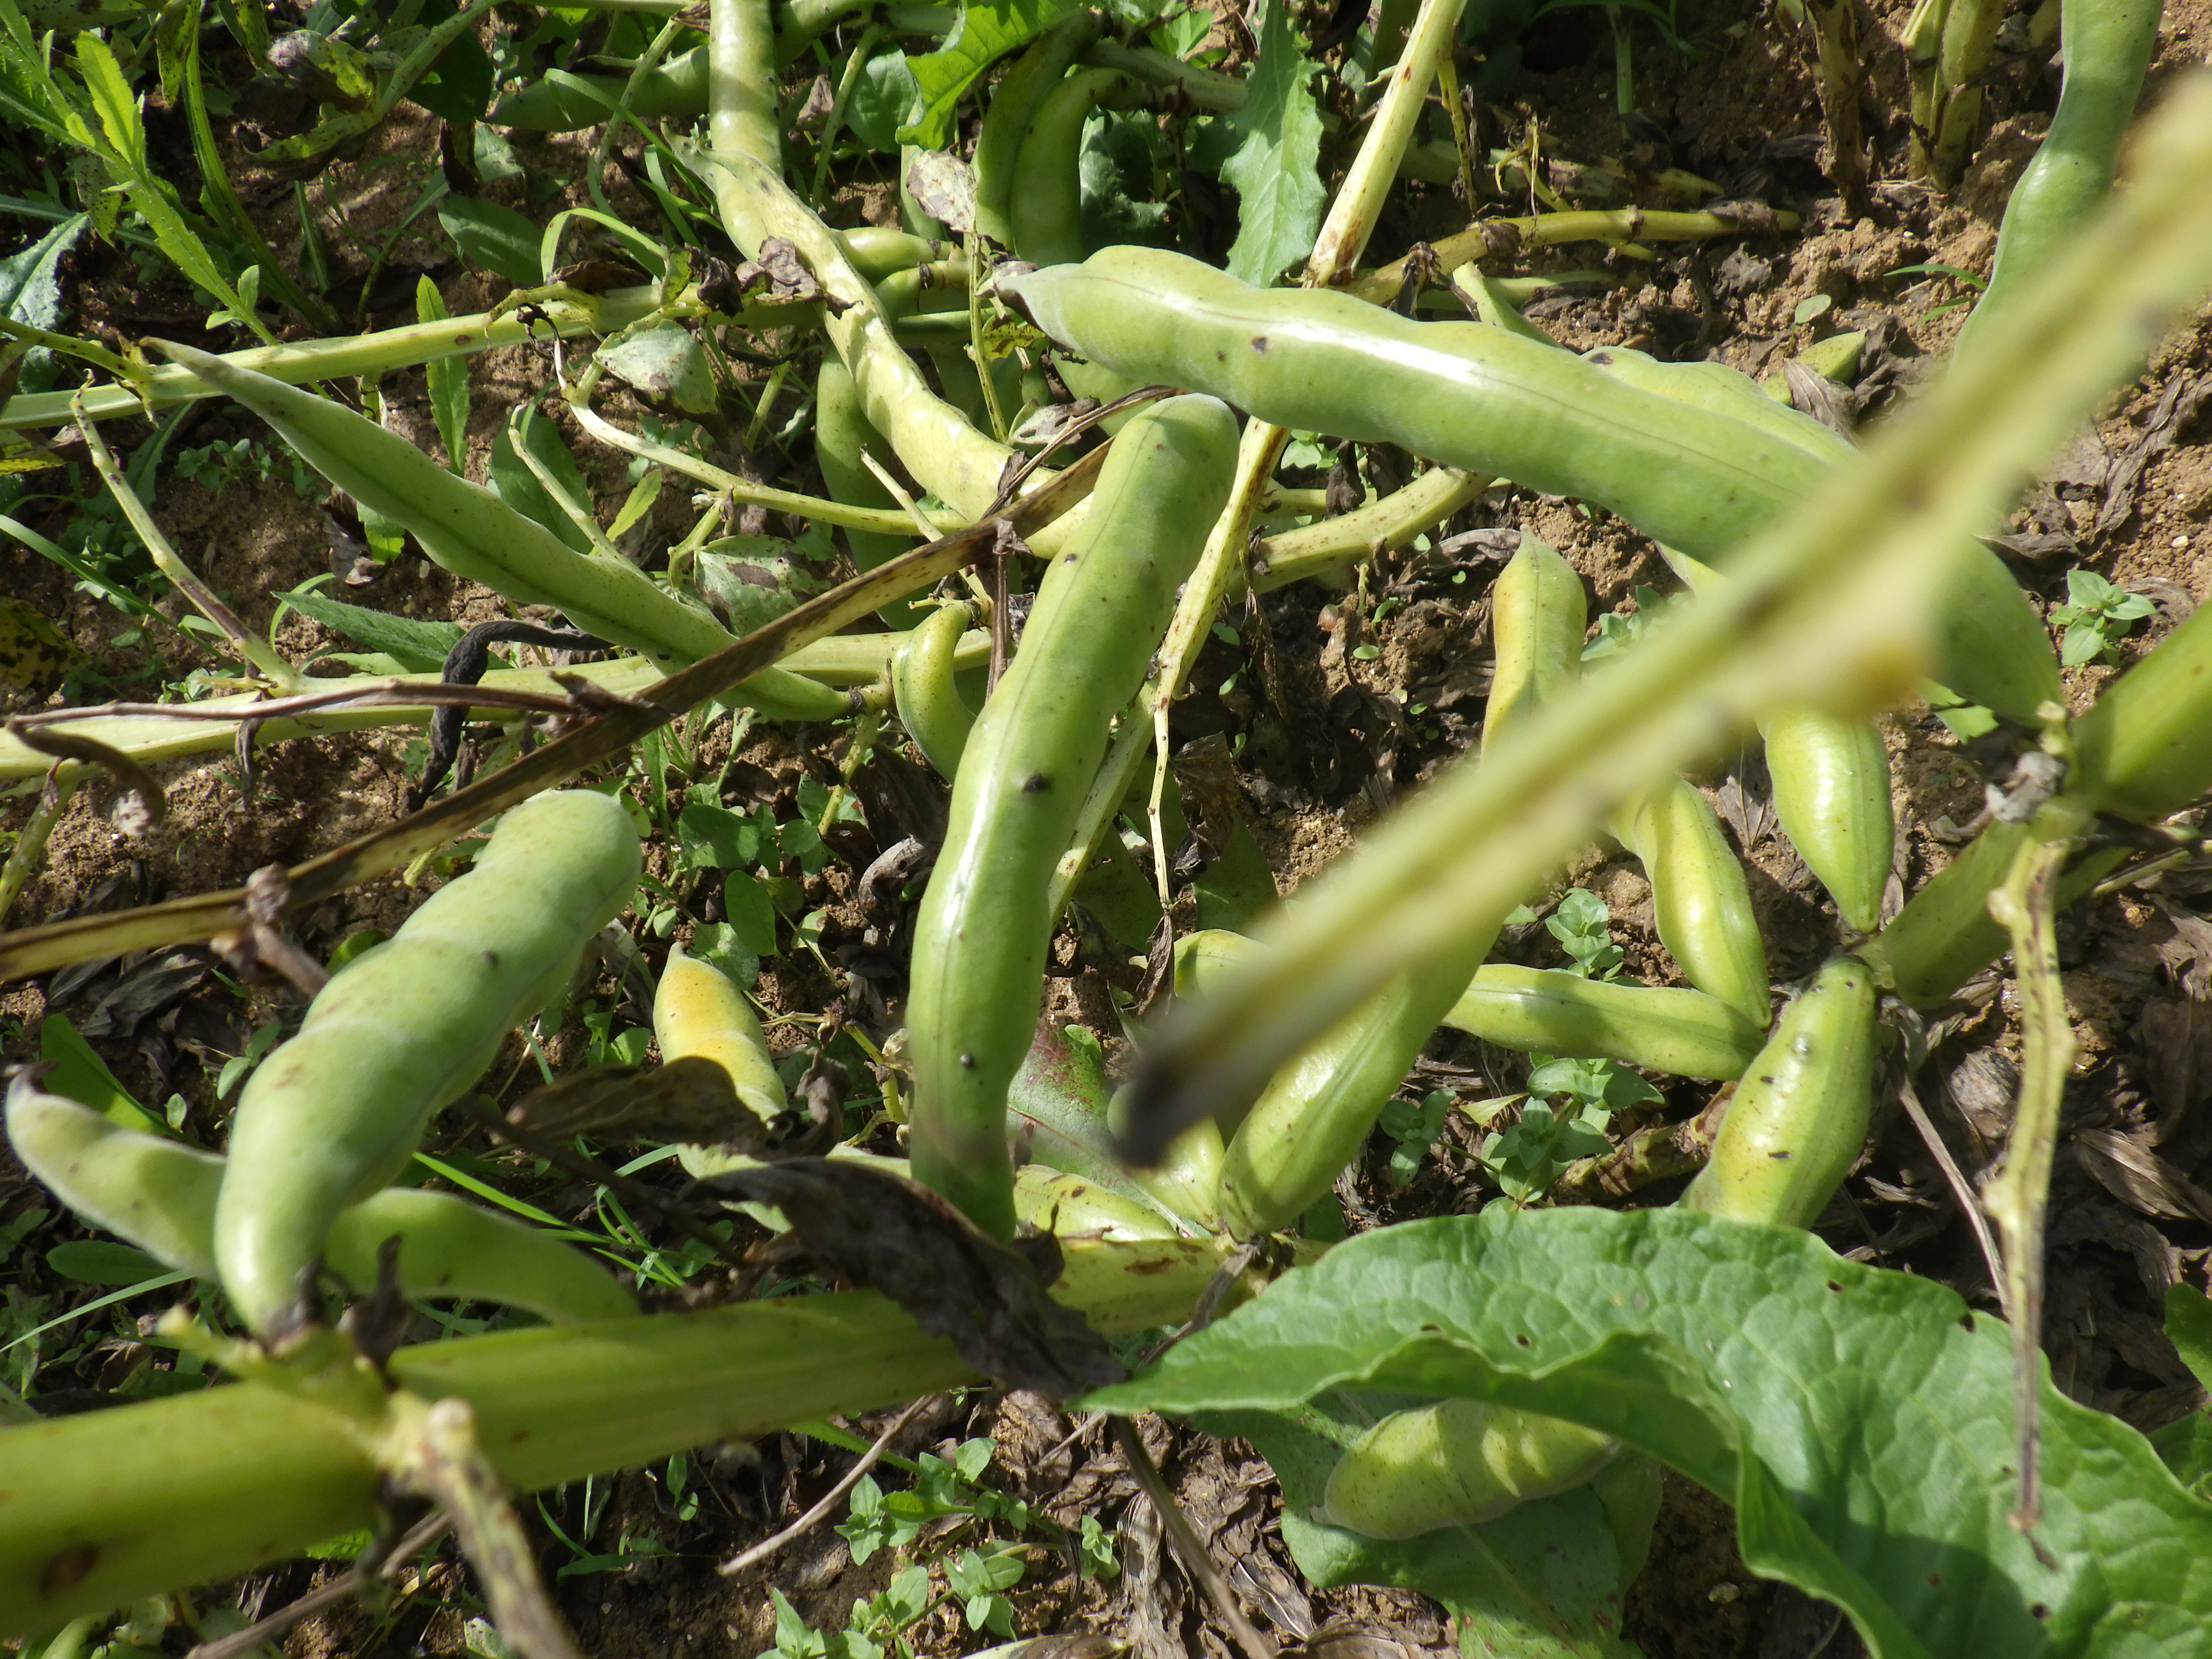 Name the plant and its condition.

faba bean, chocolate spot, oedema
